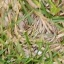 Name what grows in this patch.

grass
